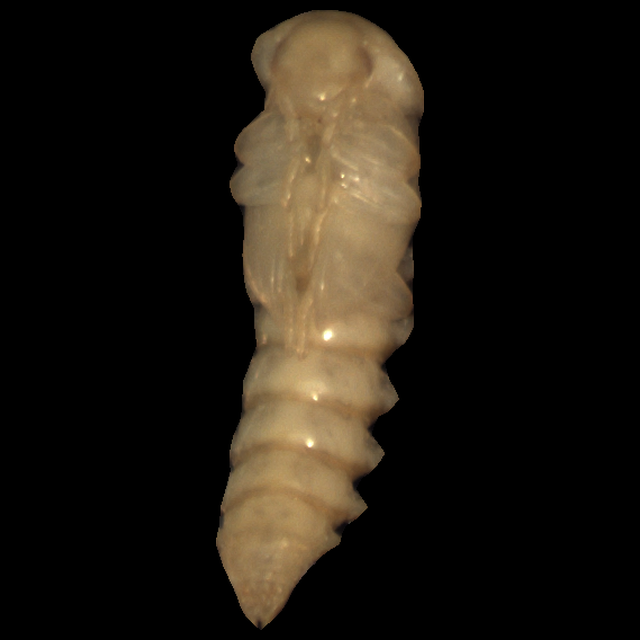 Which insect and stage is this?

mealworm pupa
